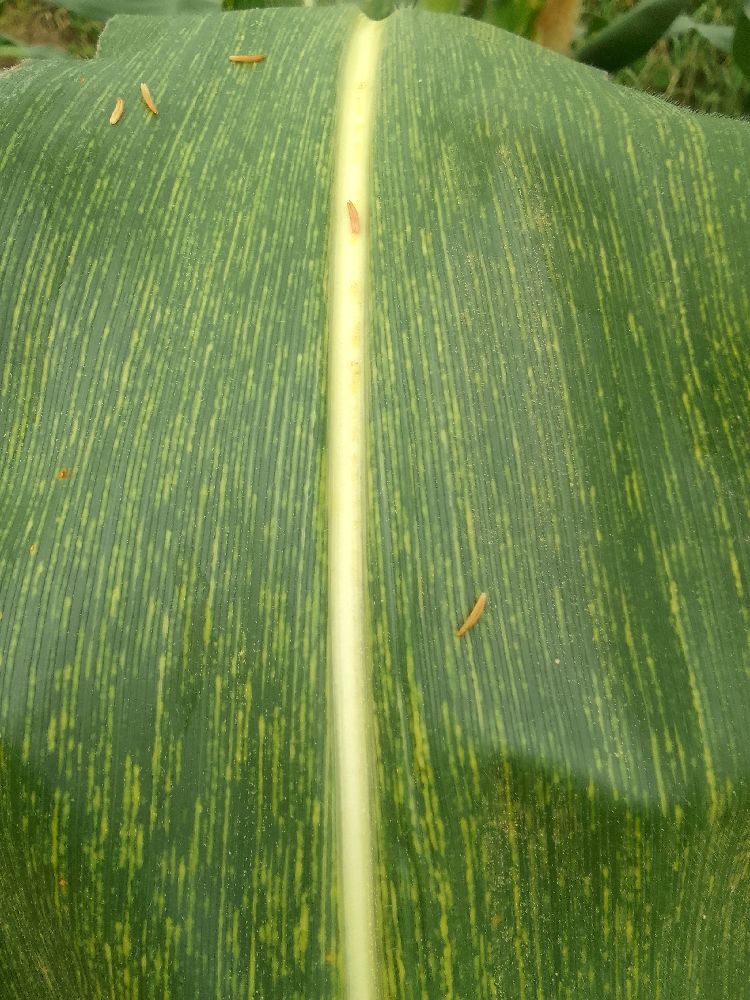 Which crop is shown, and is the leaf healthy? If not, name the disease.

maize, maize streak virus
